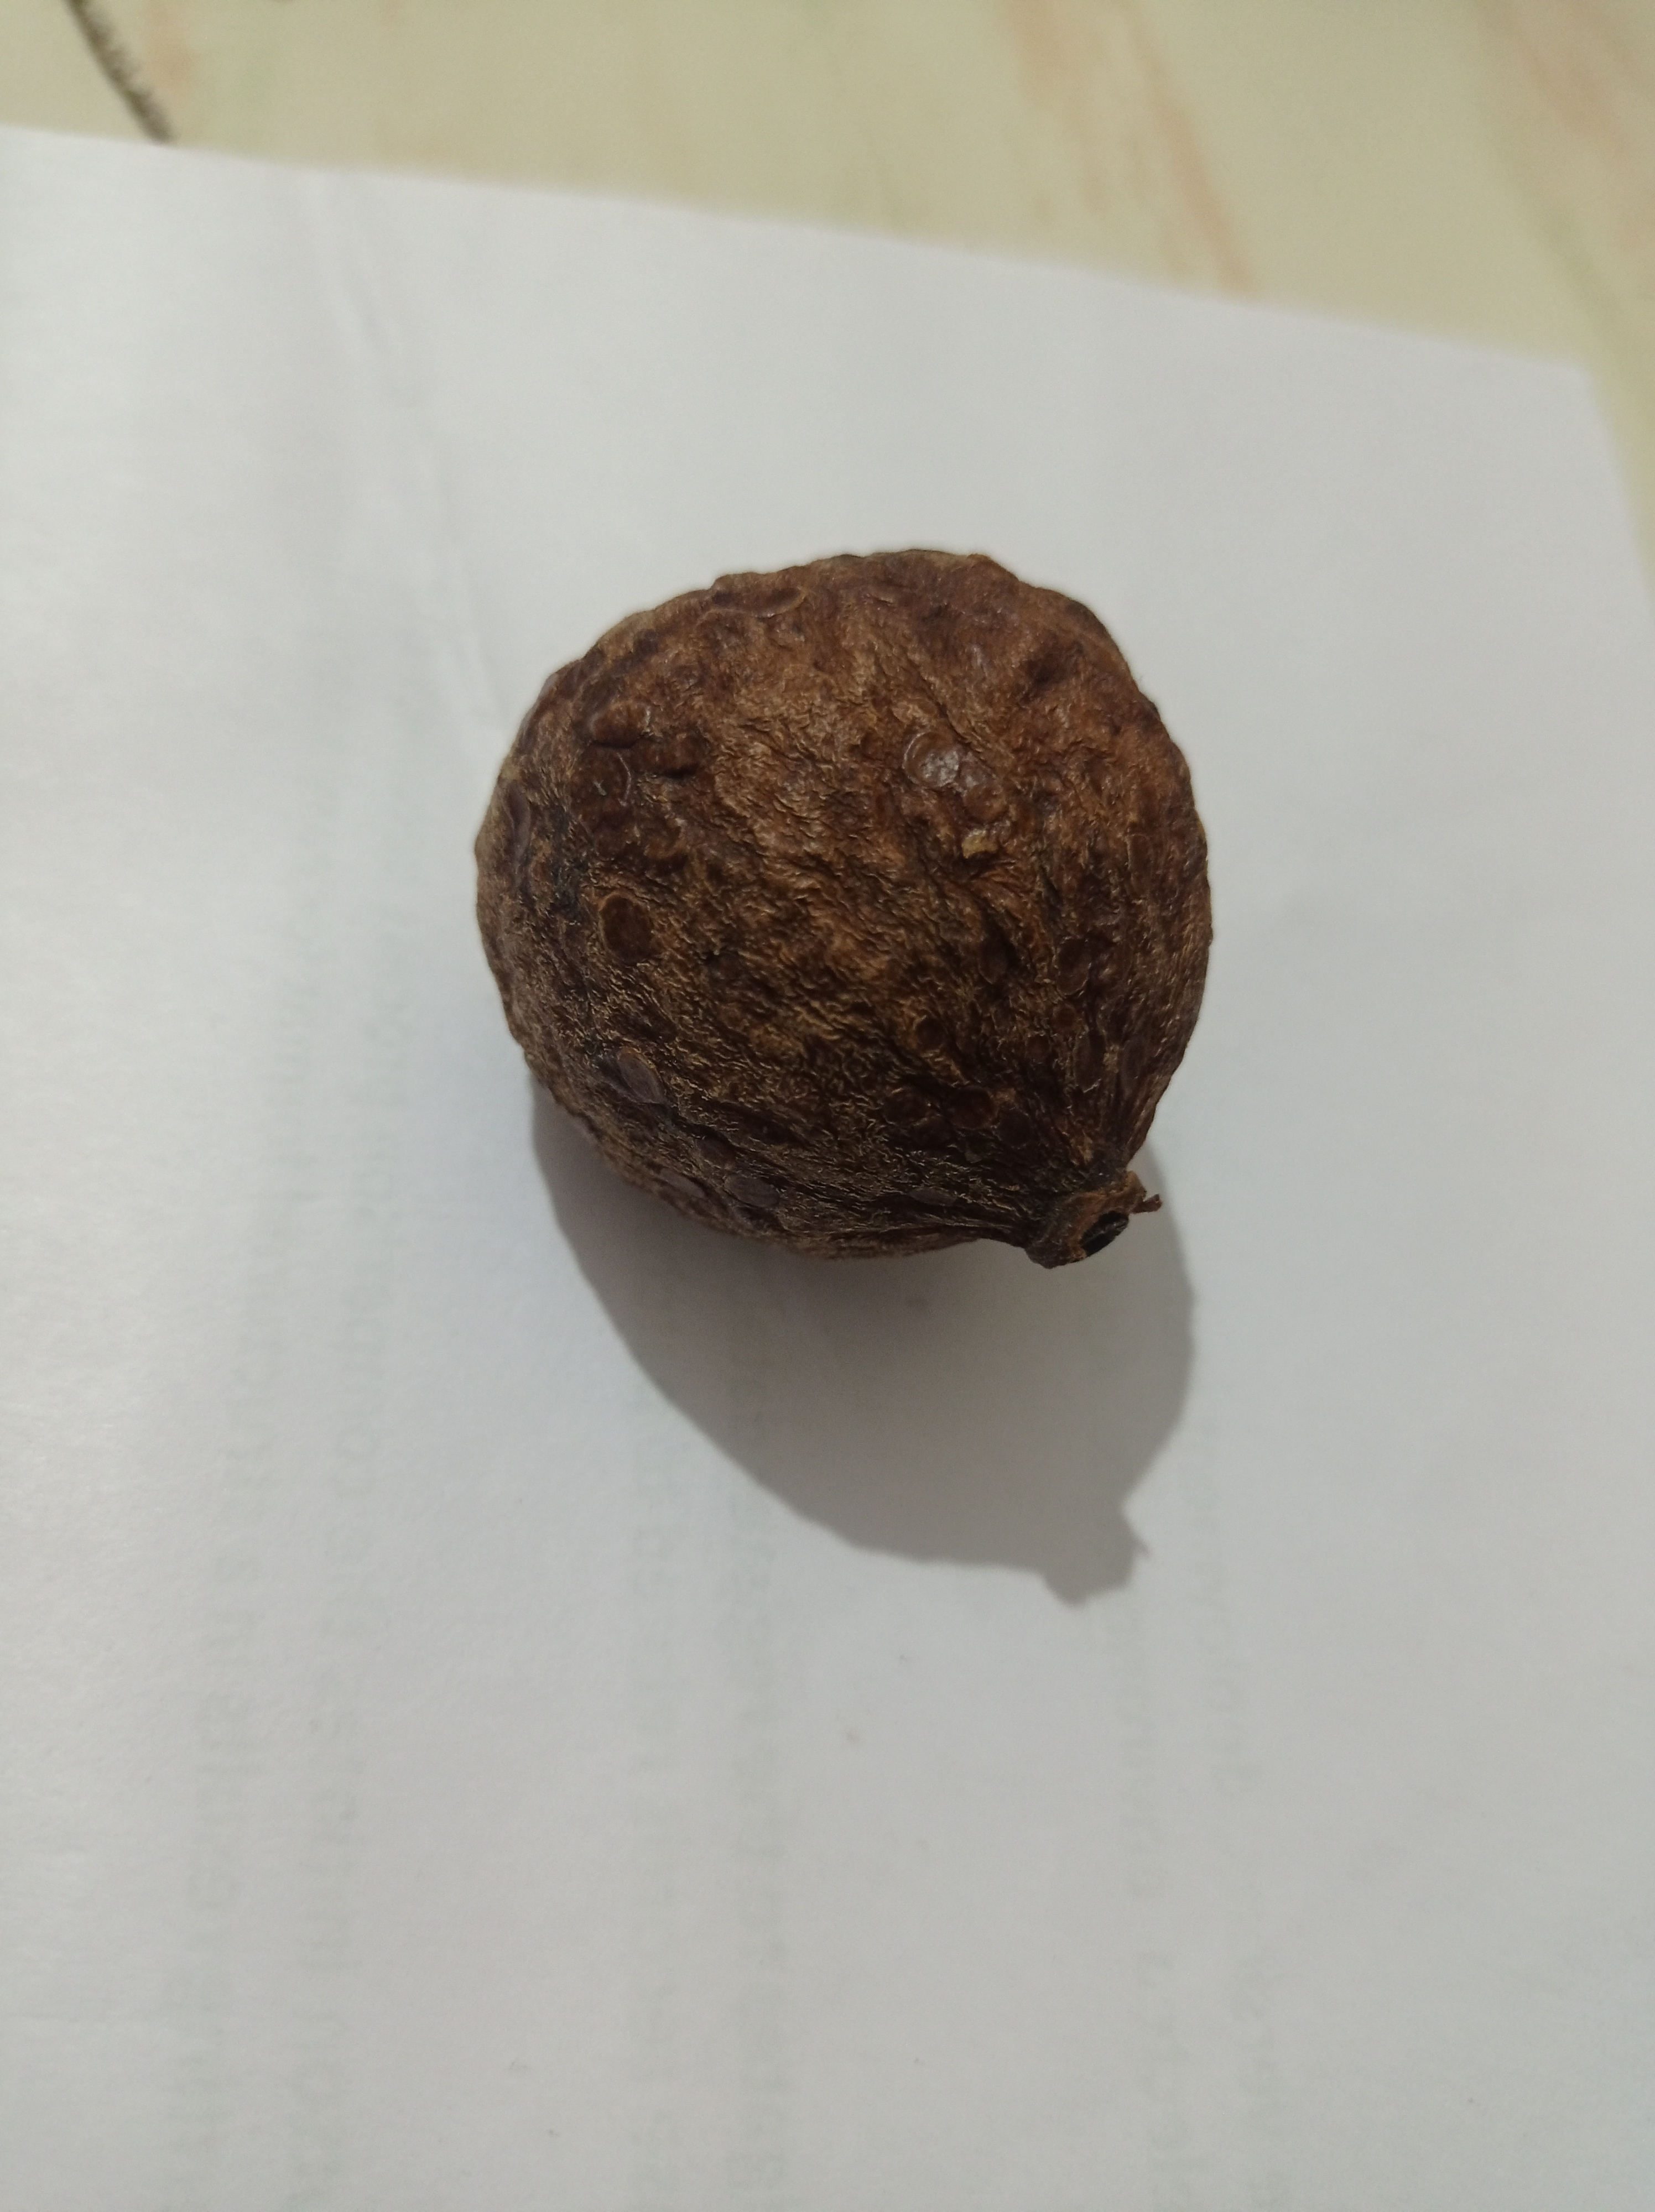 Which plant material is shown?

madanphal
